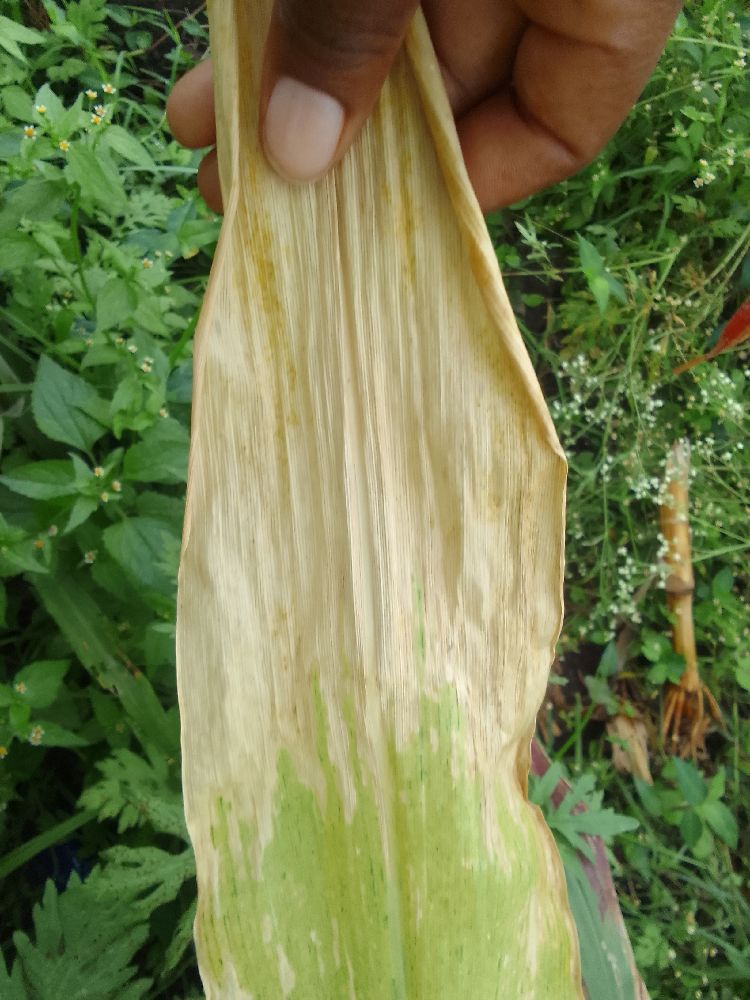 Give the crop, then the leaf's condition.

maize, maize lethal necrosis
